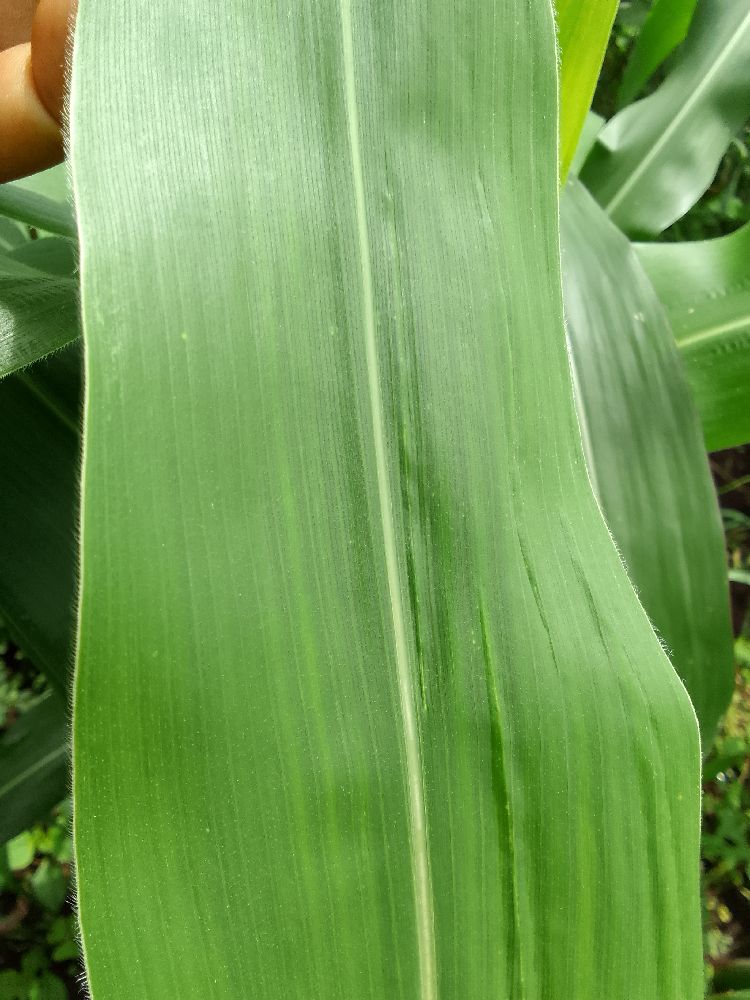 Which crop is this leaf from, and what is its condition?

maize, healthy
